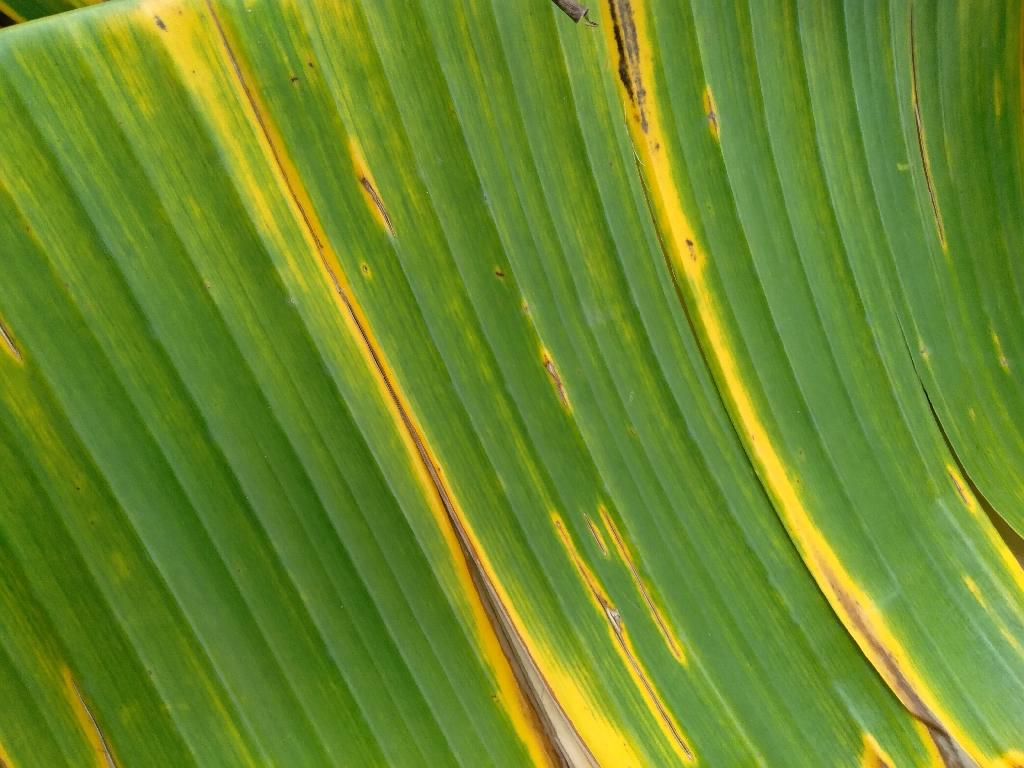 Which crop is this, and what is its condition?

banana, fusarium wilt race 1
